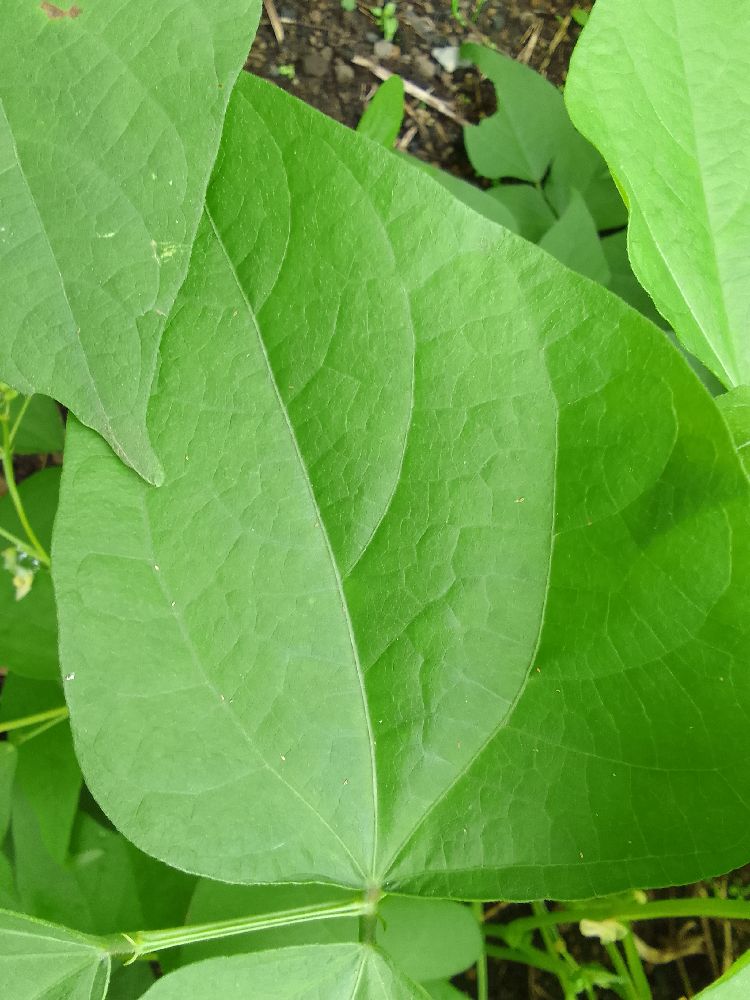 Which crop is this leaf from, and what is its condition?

common bean, healthy
